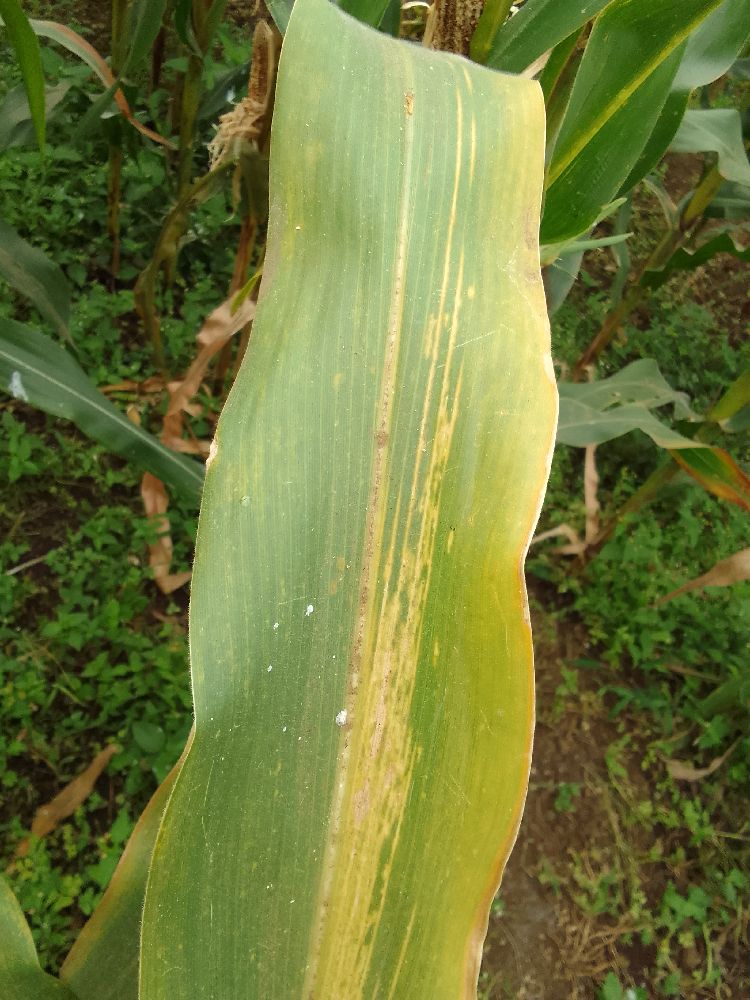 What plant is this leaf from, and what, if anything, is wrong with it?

maize, maize lethal necrosis
